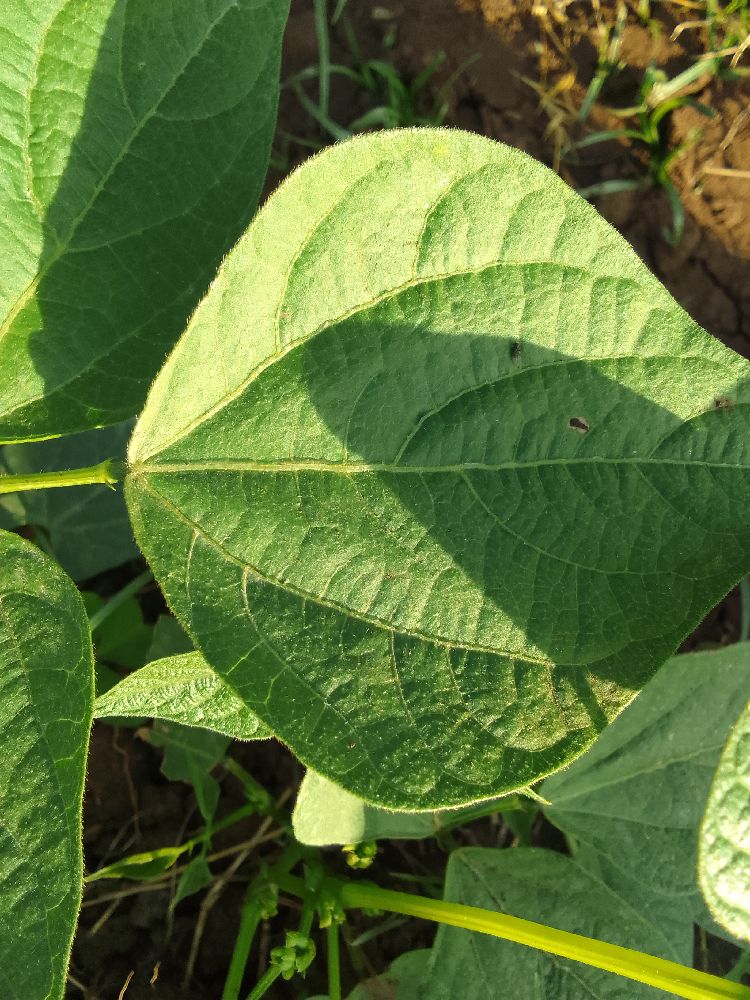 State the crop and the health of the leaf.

common bean, healthy
